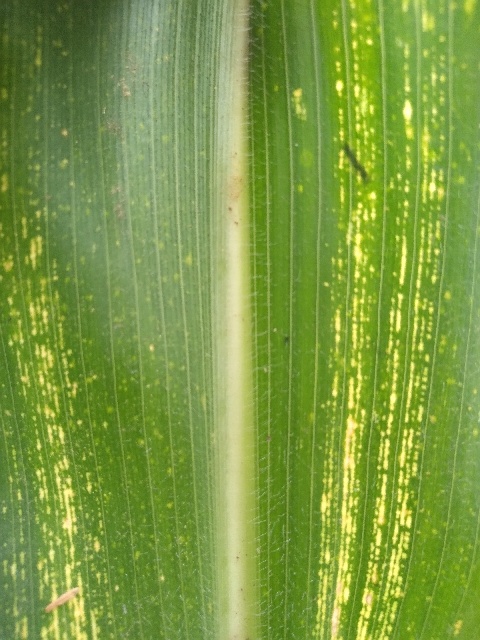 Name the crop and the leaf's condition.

maize, maize streak virus
